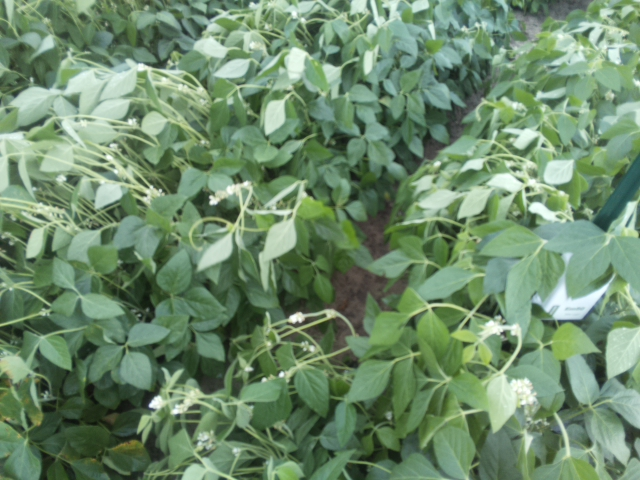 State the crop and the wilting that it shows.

soybean, slight leaflet or petiole turgor loss in upper canopy
